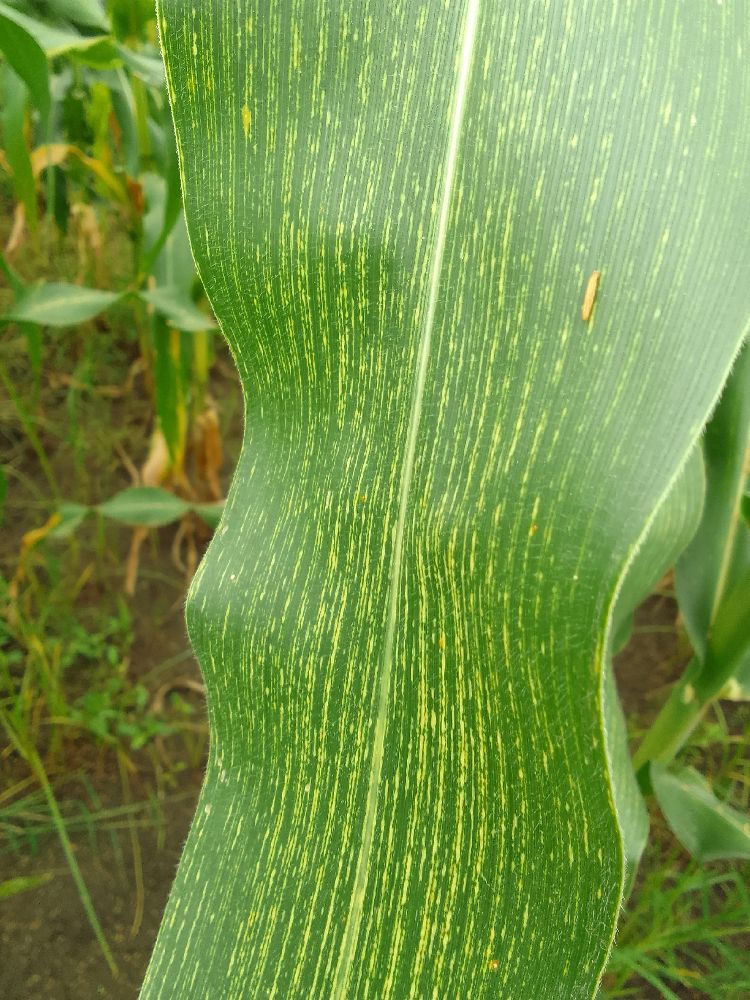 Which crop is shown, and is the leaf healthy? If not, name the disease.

maize, maize streak virus
